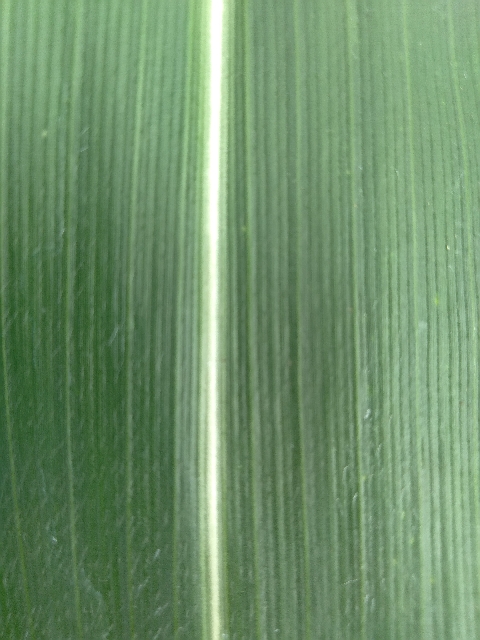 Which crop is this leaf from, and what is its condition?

maize, healthy
